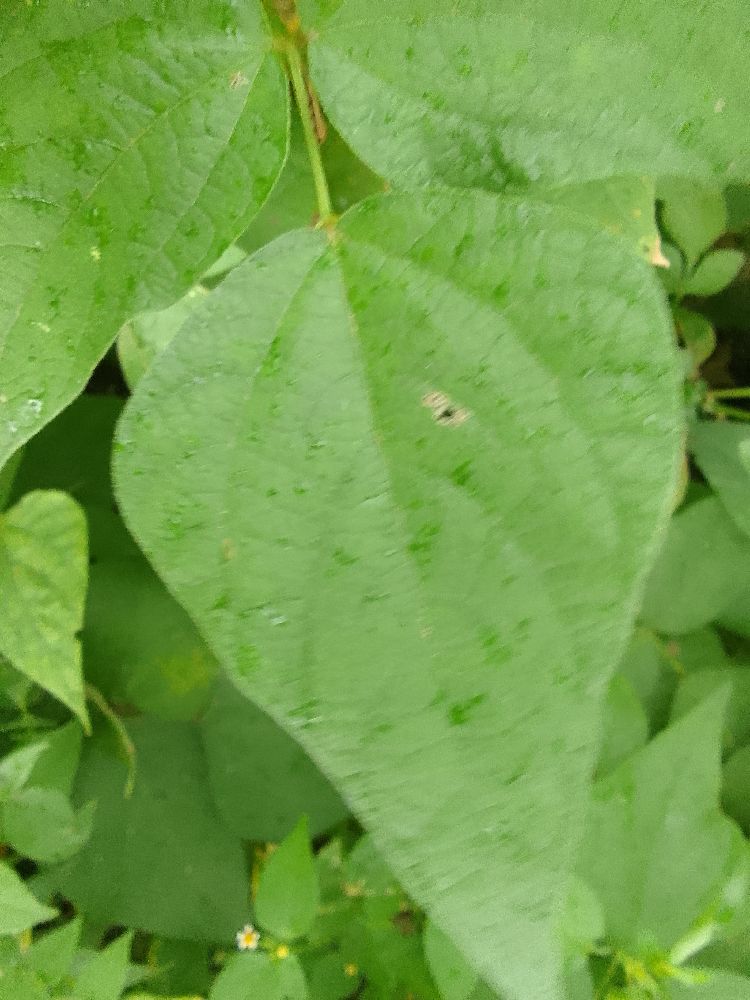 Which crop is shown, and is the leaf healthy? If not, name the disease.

common bean, healthy
